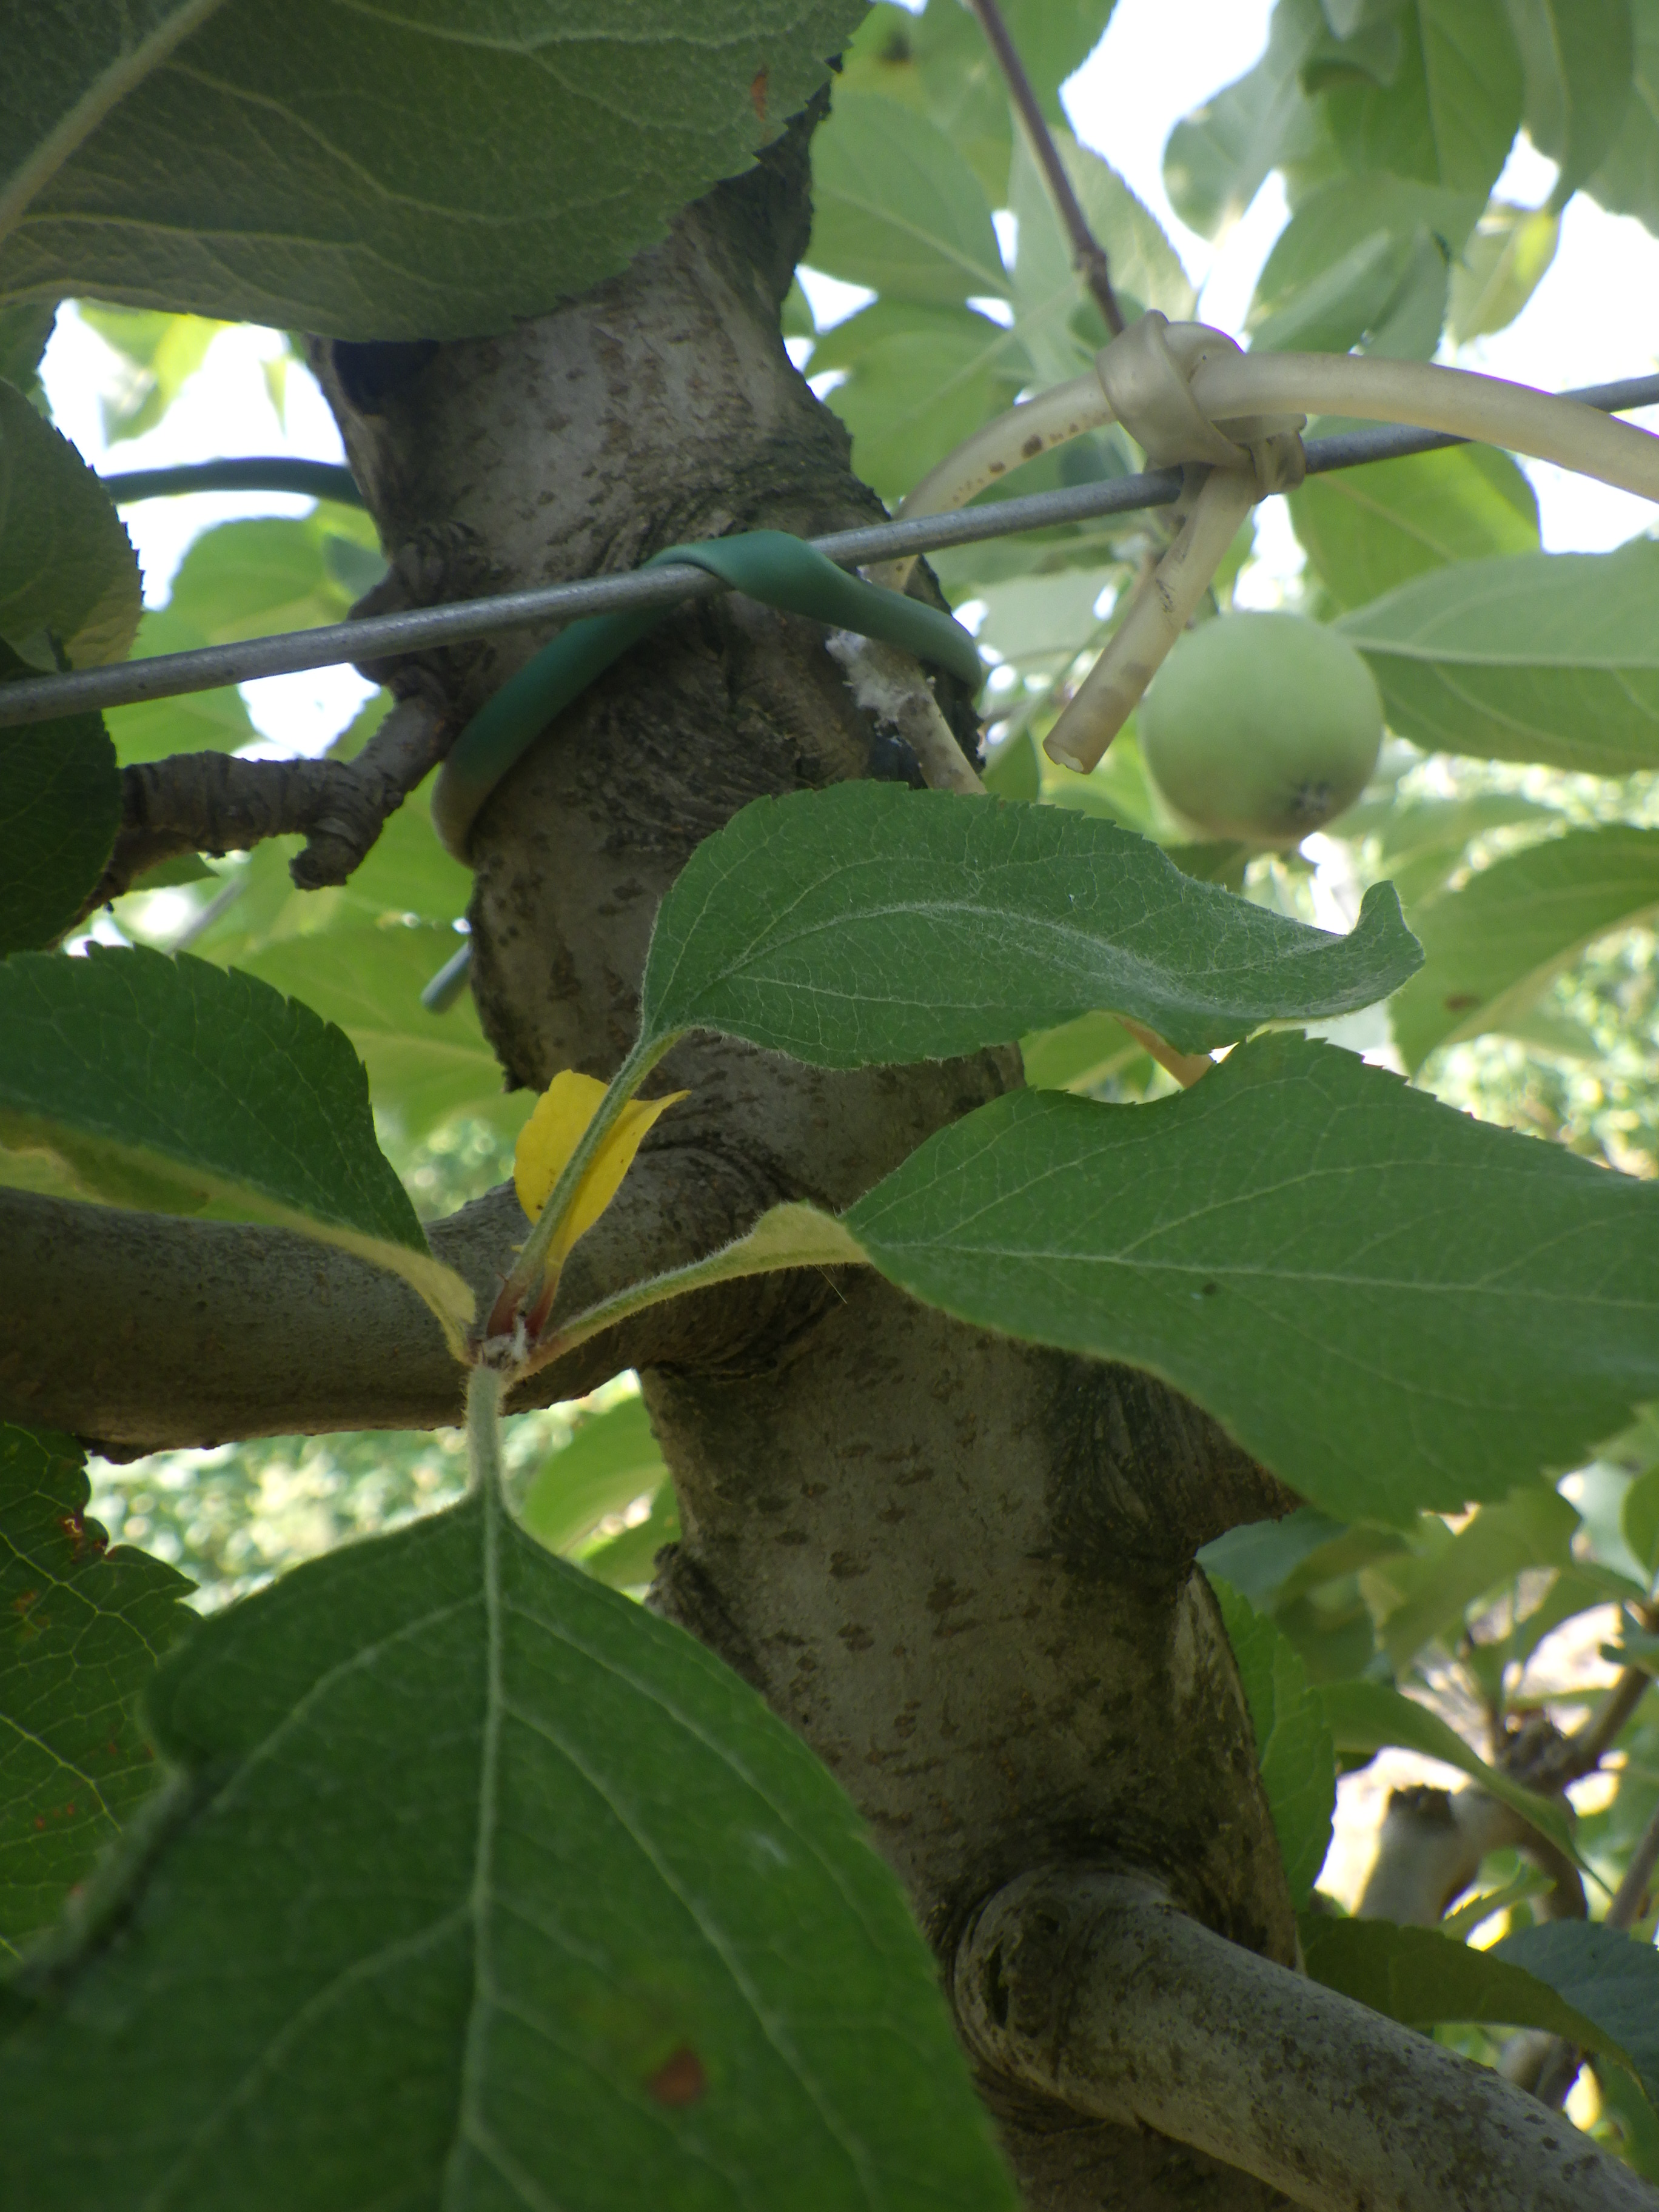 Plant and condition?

apple, alternaria, scab
